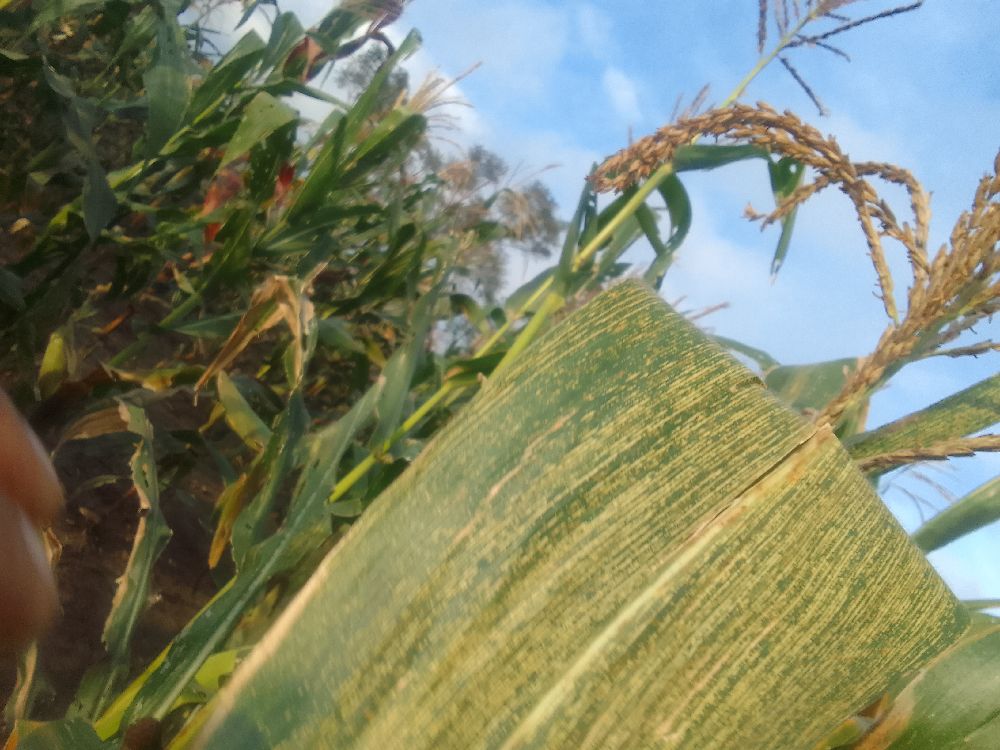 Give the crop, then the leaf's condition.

maize, maize streak virus
